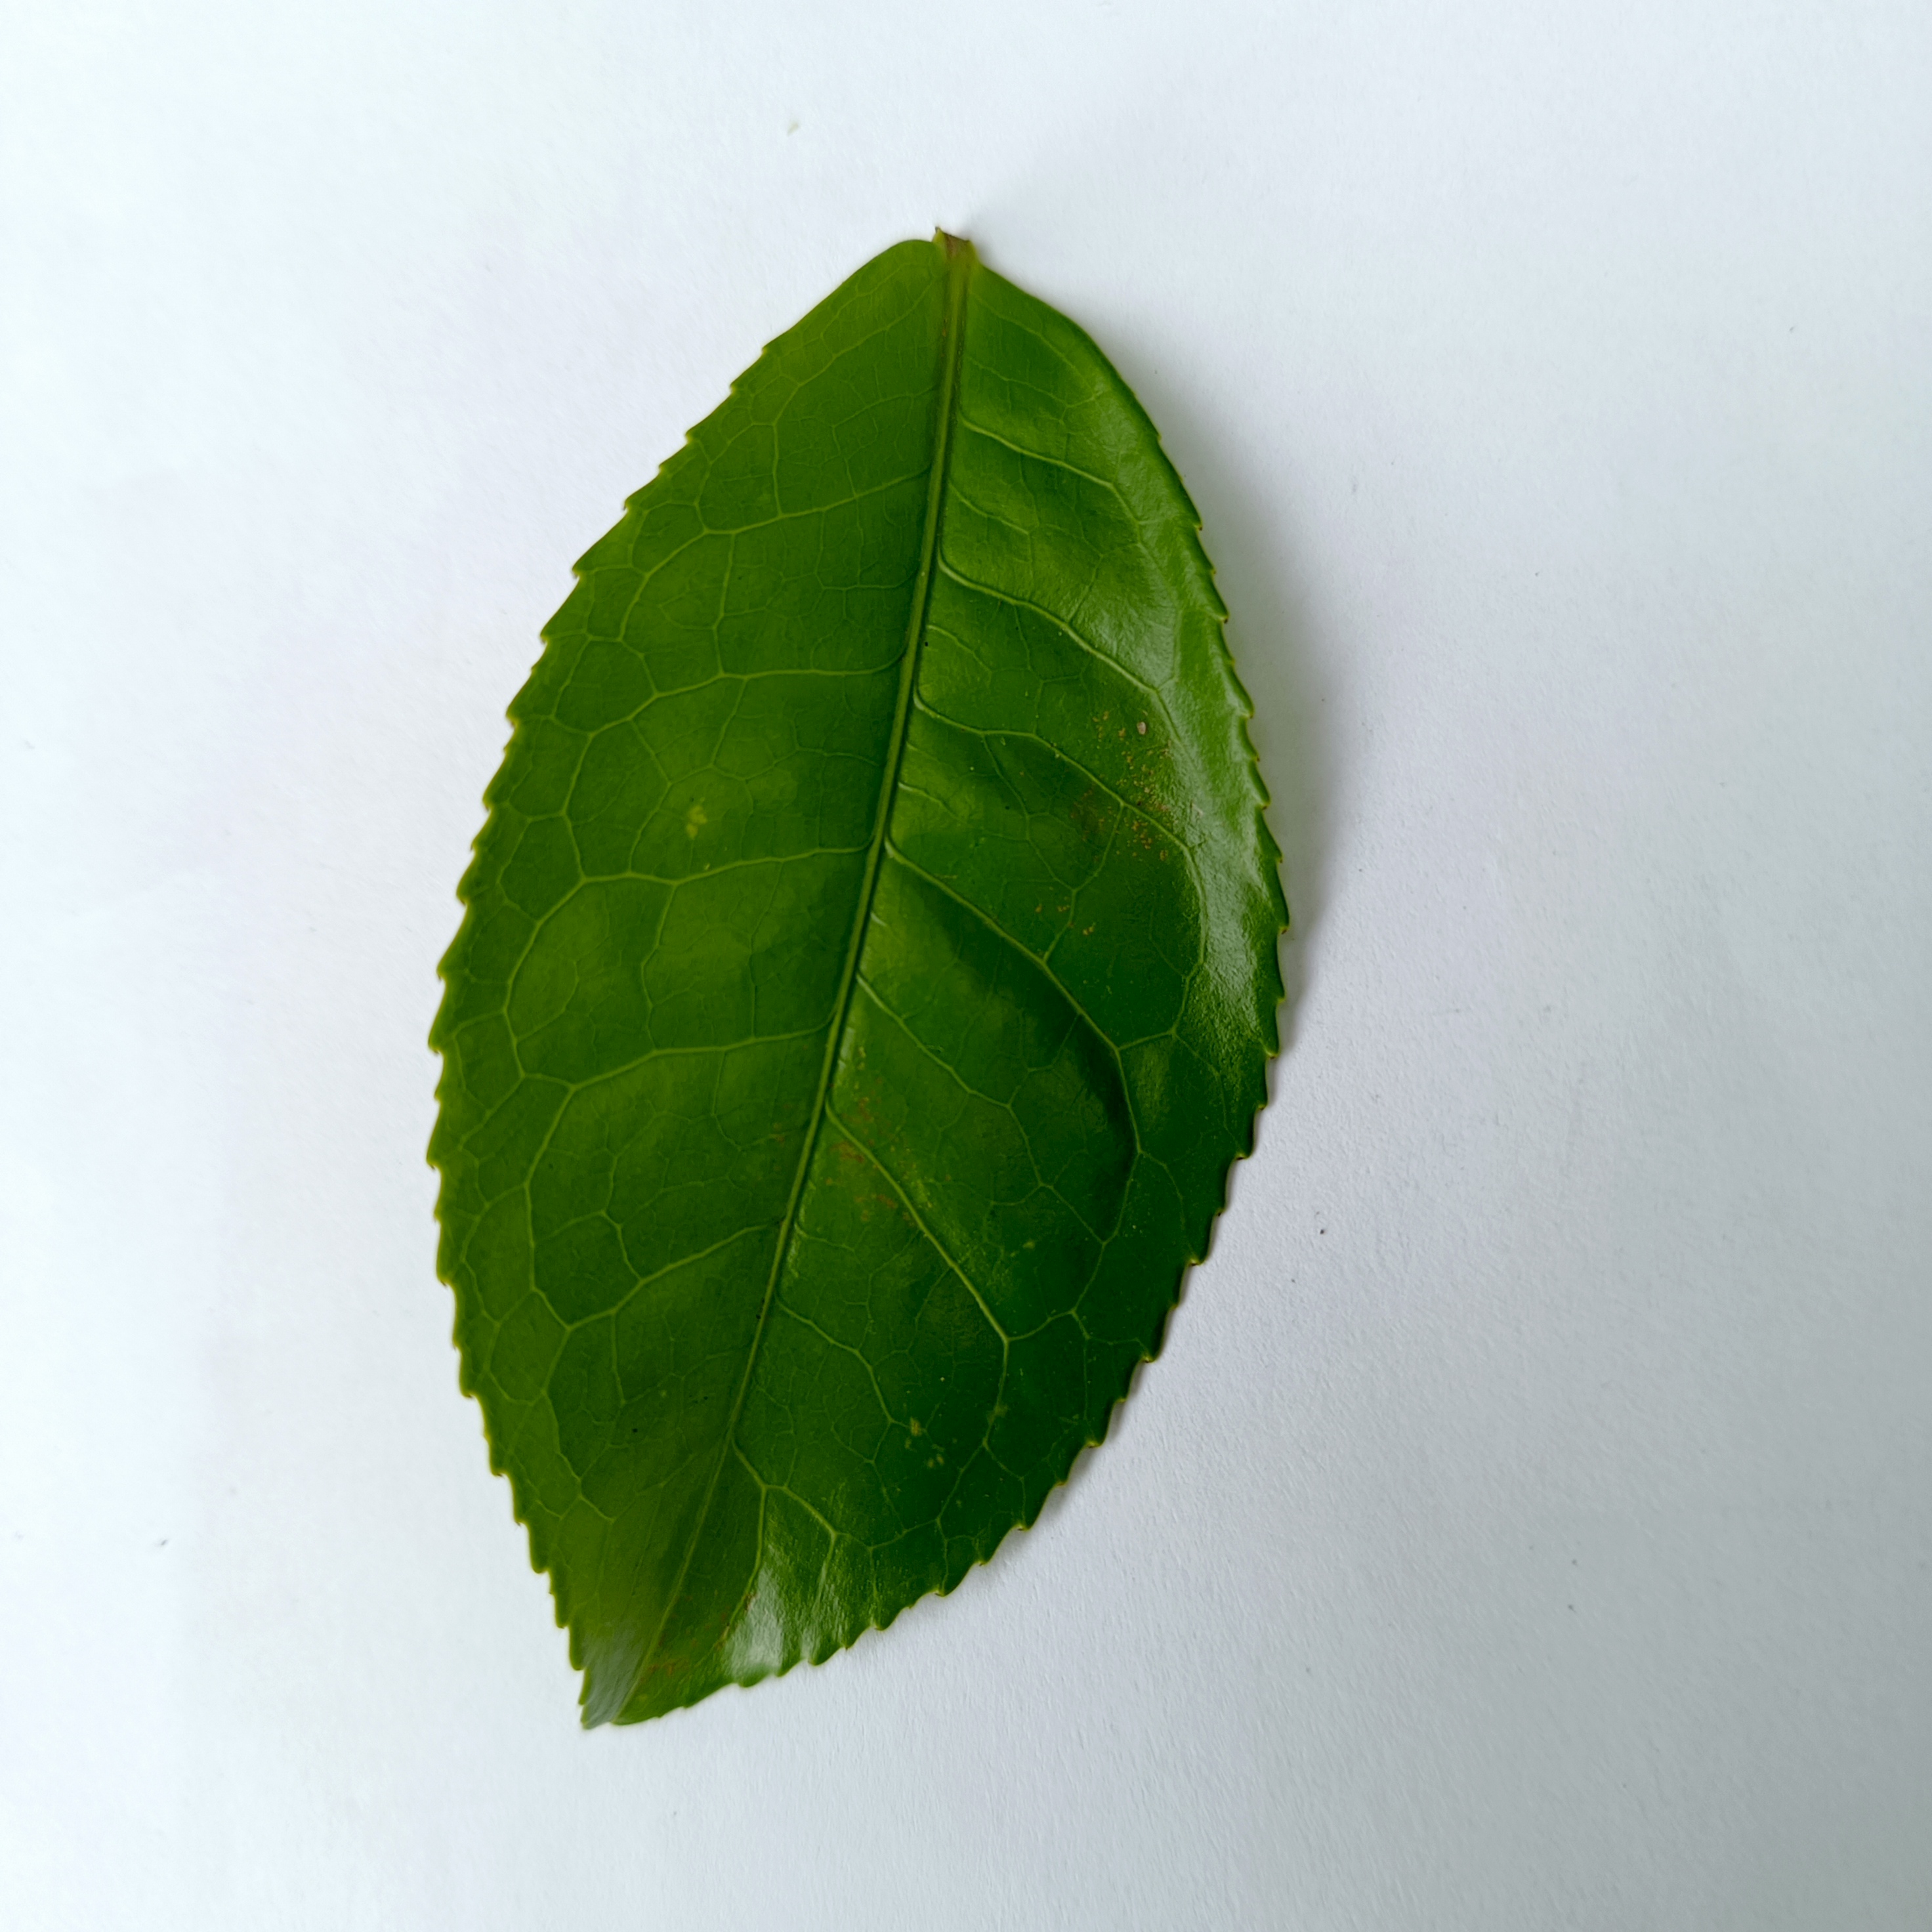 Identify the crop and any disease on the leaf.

tea, healthy
